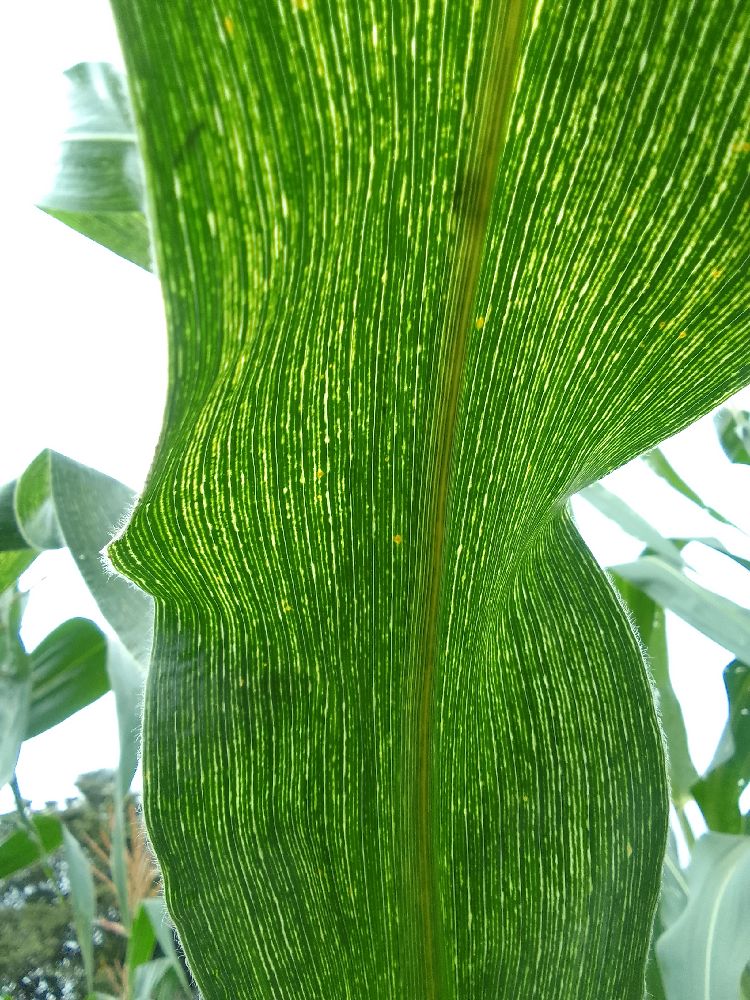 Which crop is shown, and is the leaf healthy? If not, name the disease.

maize, maize streak virus
